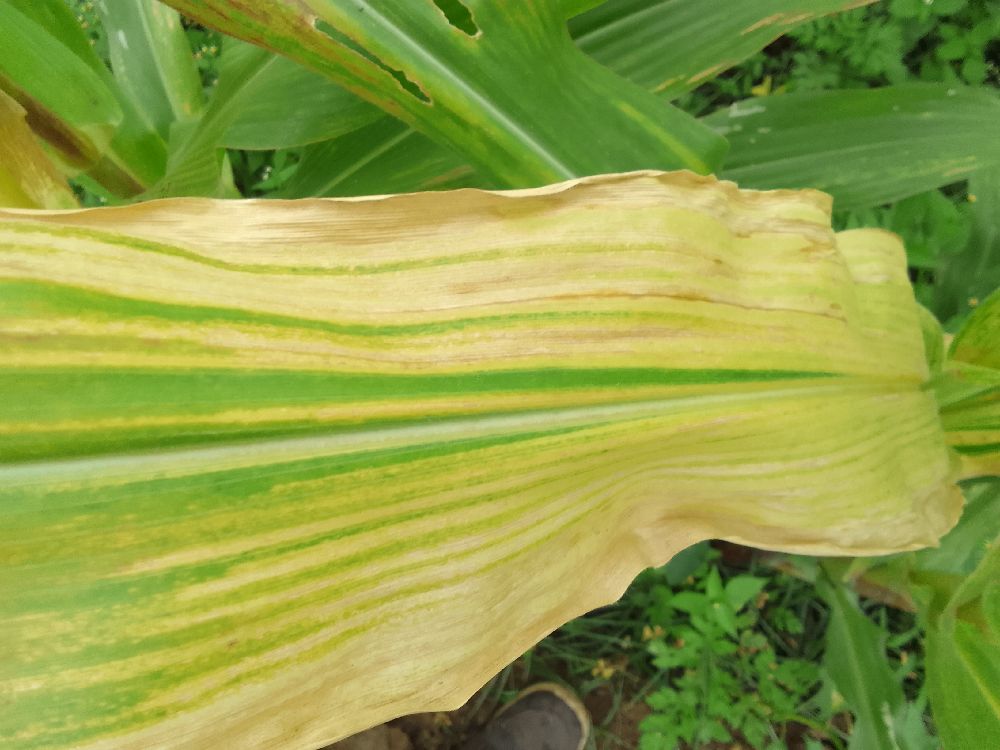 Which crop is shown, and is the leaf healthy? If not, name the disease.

maize, maize lethal necrosis
